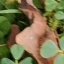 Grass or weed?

unstructured weed
